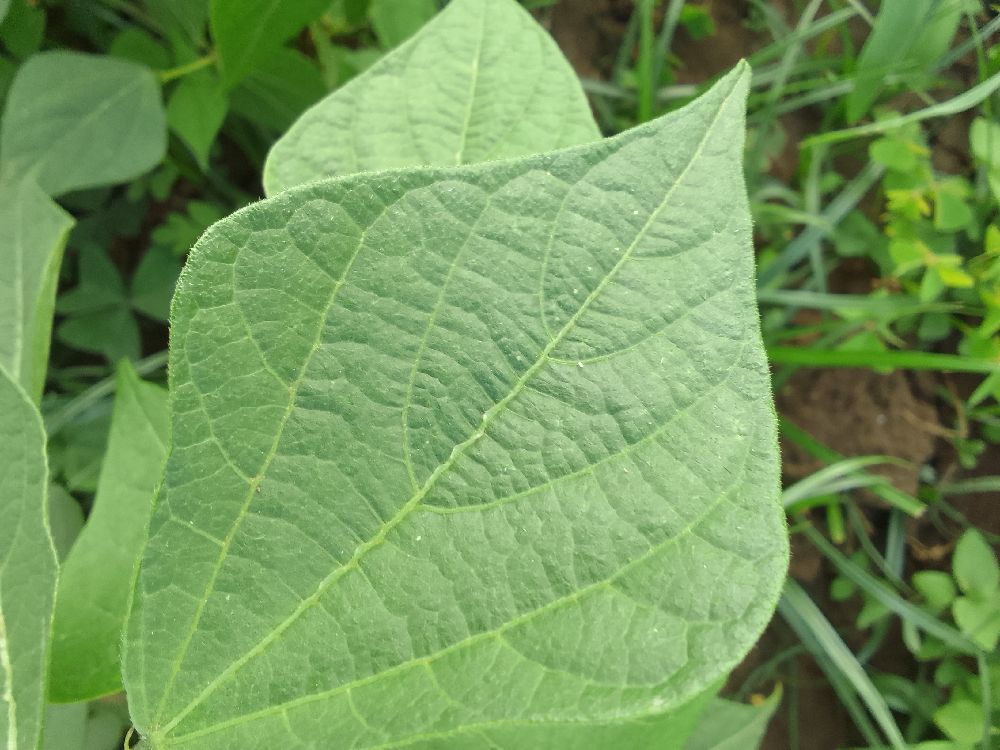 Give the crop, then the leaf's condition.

common bean, healthy
